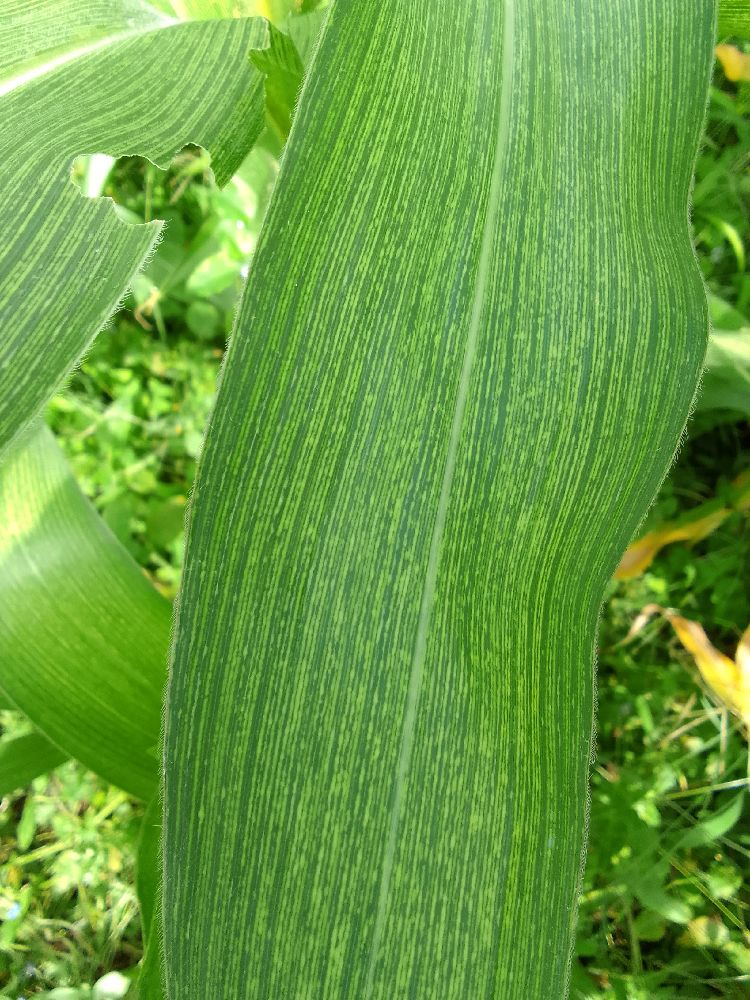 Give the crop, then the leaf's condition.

maize, maize streak virus
